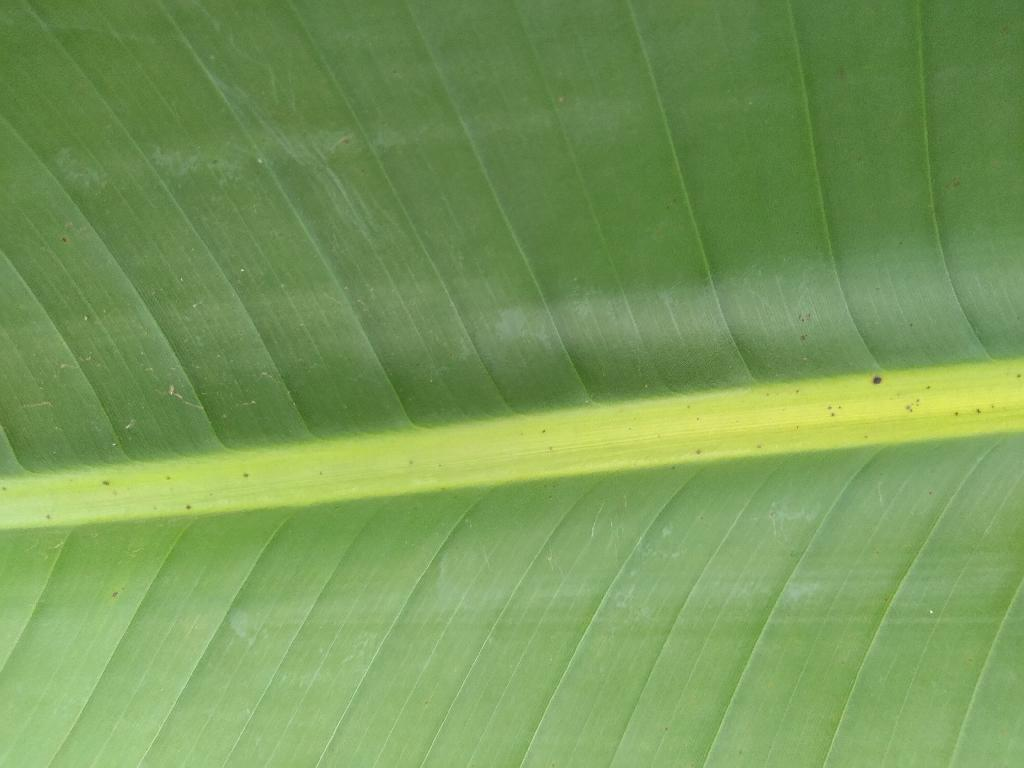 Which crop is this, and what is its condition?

banana, healthy
